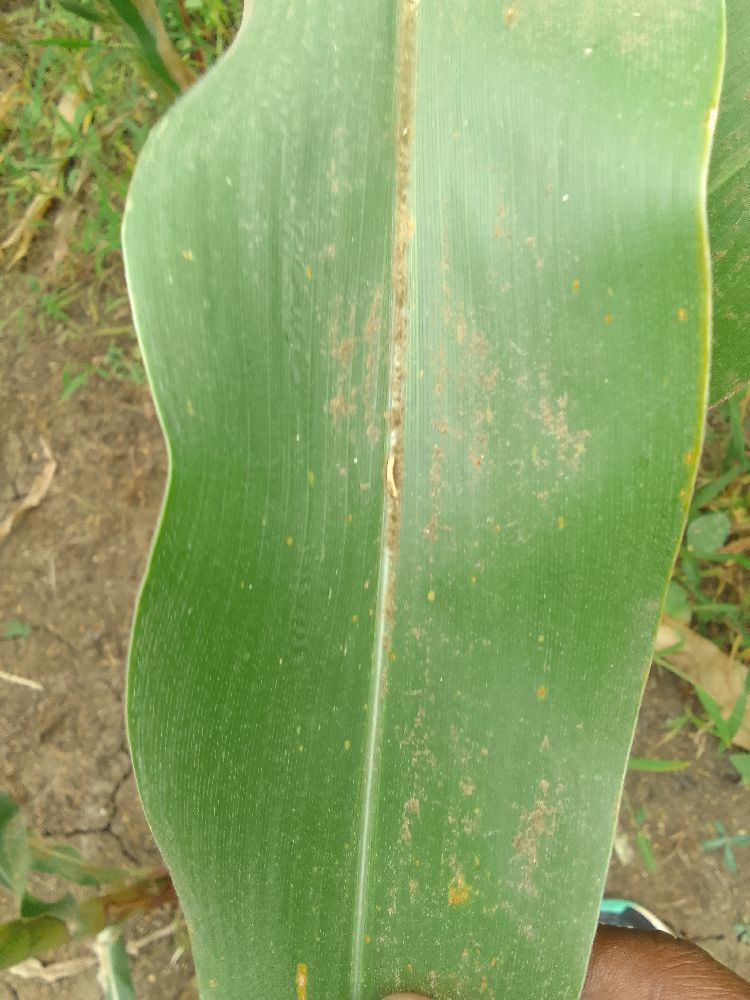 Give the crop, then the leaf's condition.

maize, healthy
